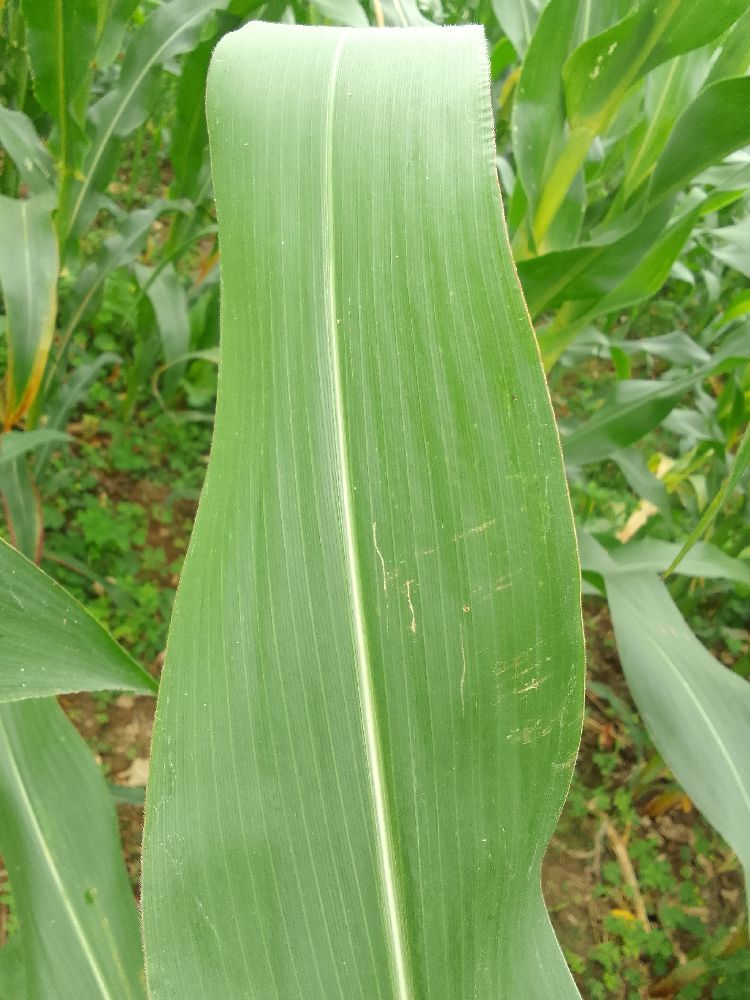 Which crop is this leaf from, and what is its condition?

maize, healthy
